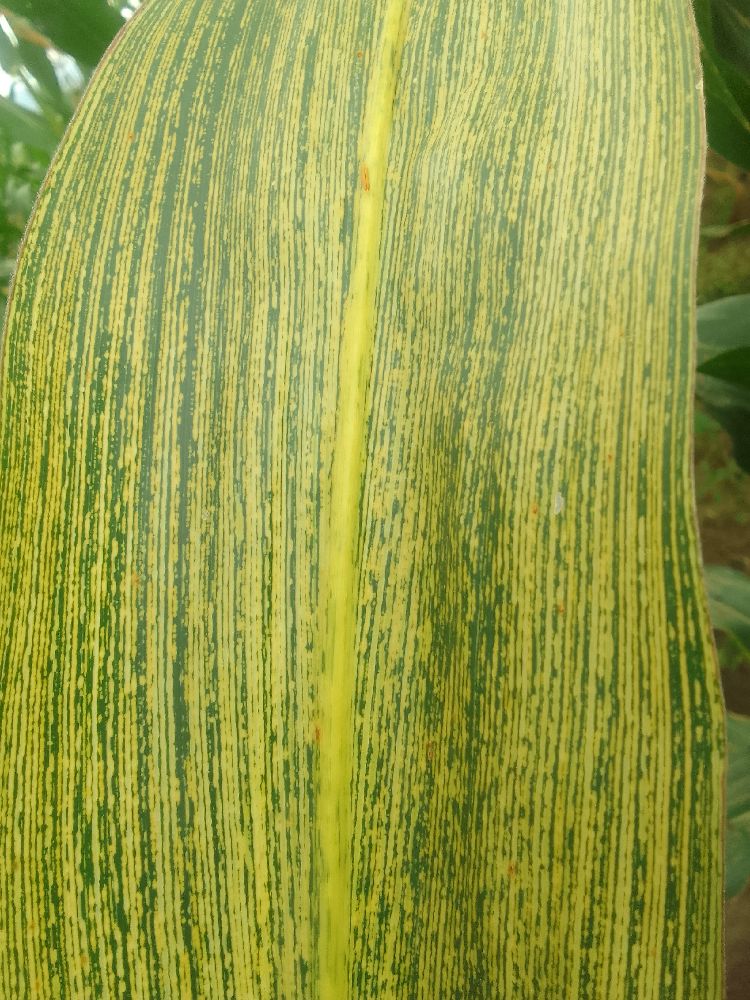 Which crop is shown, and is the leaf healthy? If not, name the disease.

maize, maize streak virus
